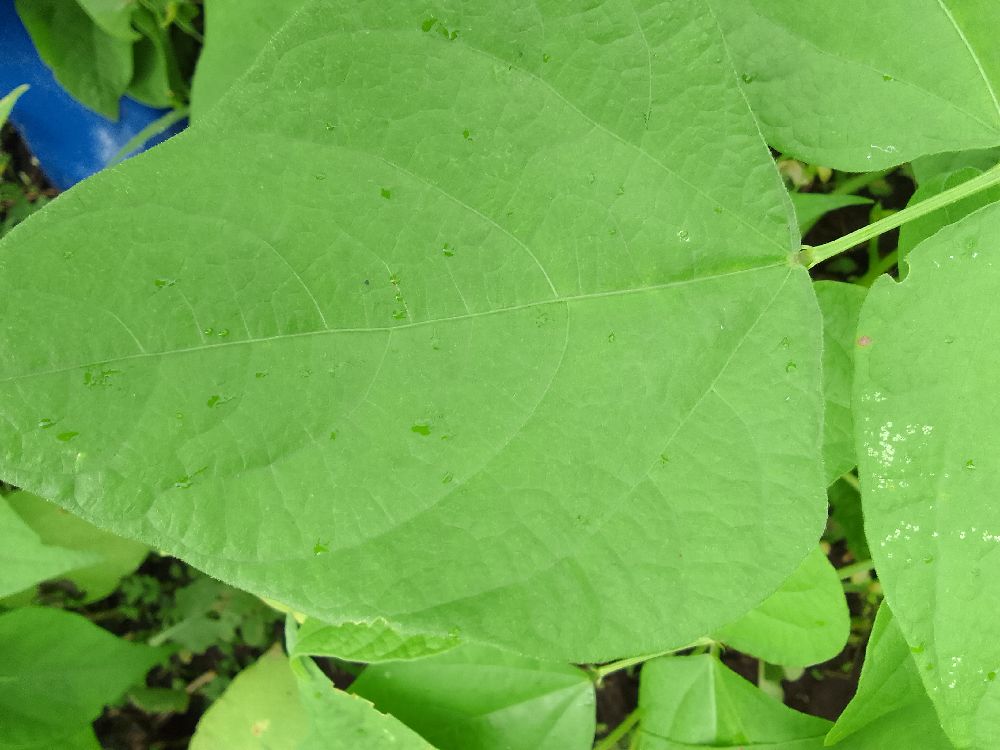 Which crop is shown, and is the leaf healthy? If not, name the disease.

common bean, healthy
